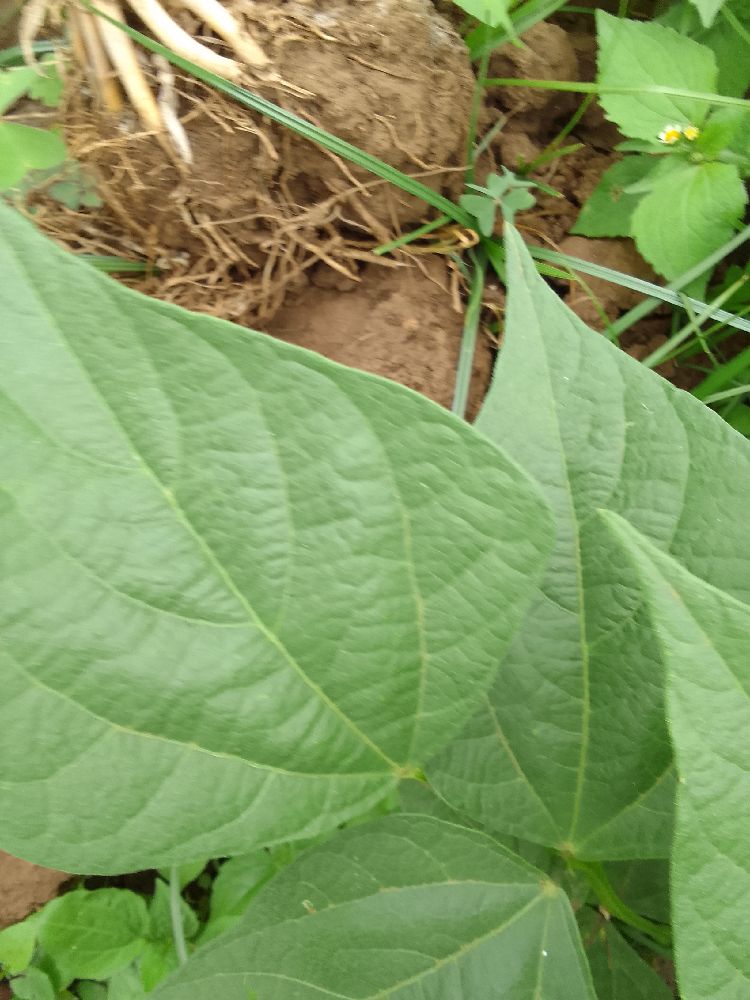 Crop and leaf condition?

common bean, healthy
